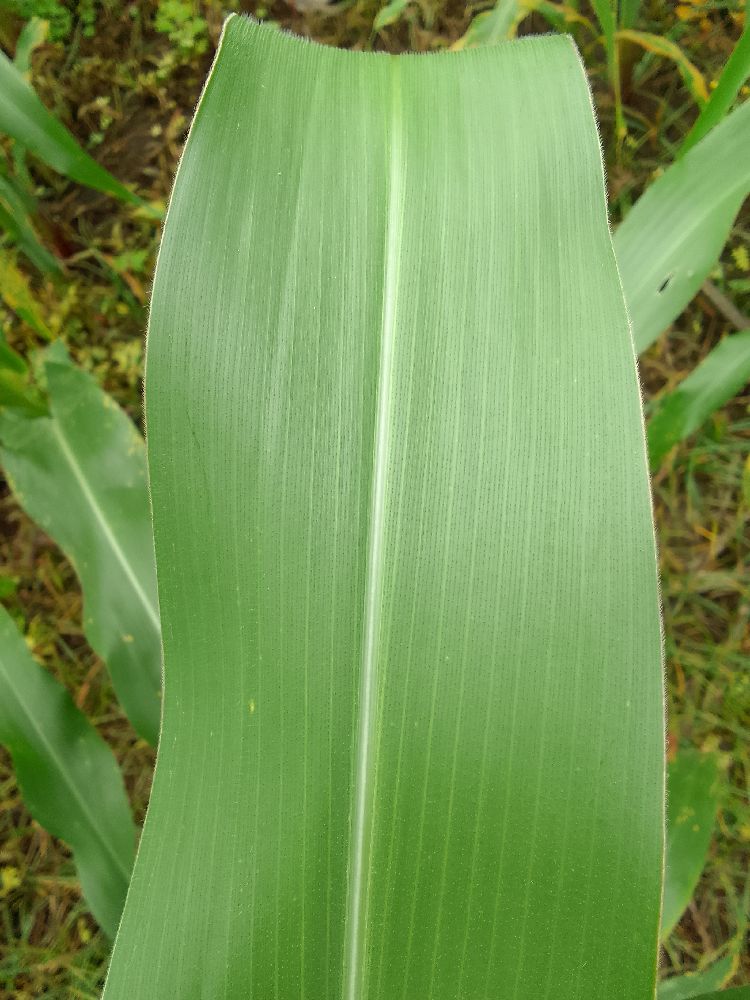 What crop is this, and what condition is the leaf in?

maize, healthy
